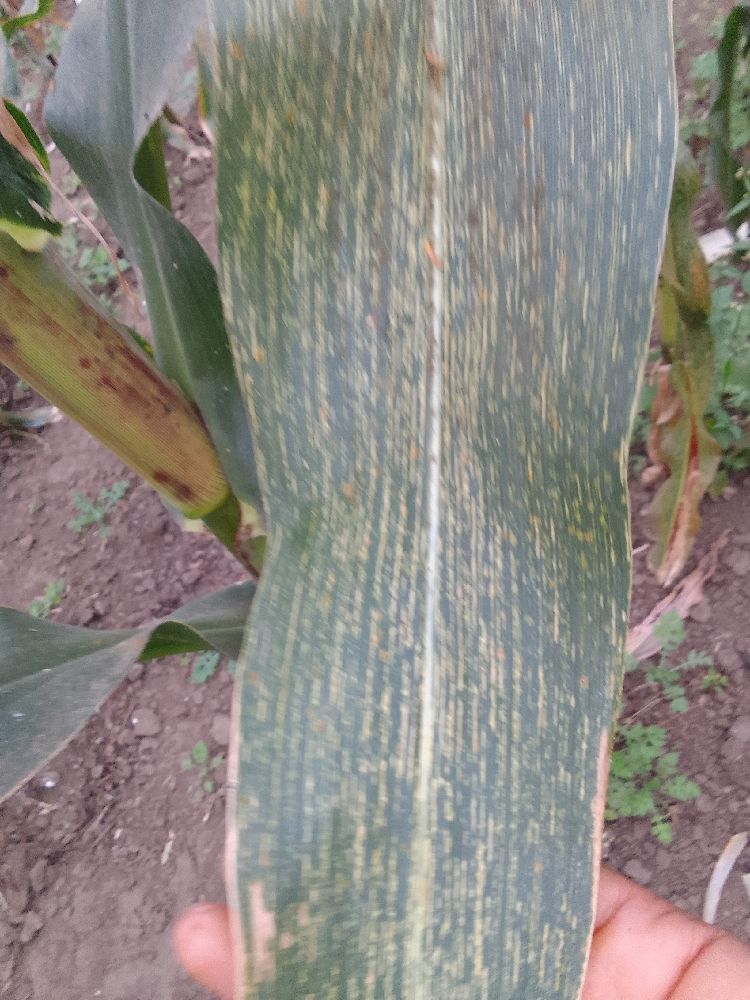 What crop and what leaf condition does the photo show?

maize, maize streak virus
